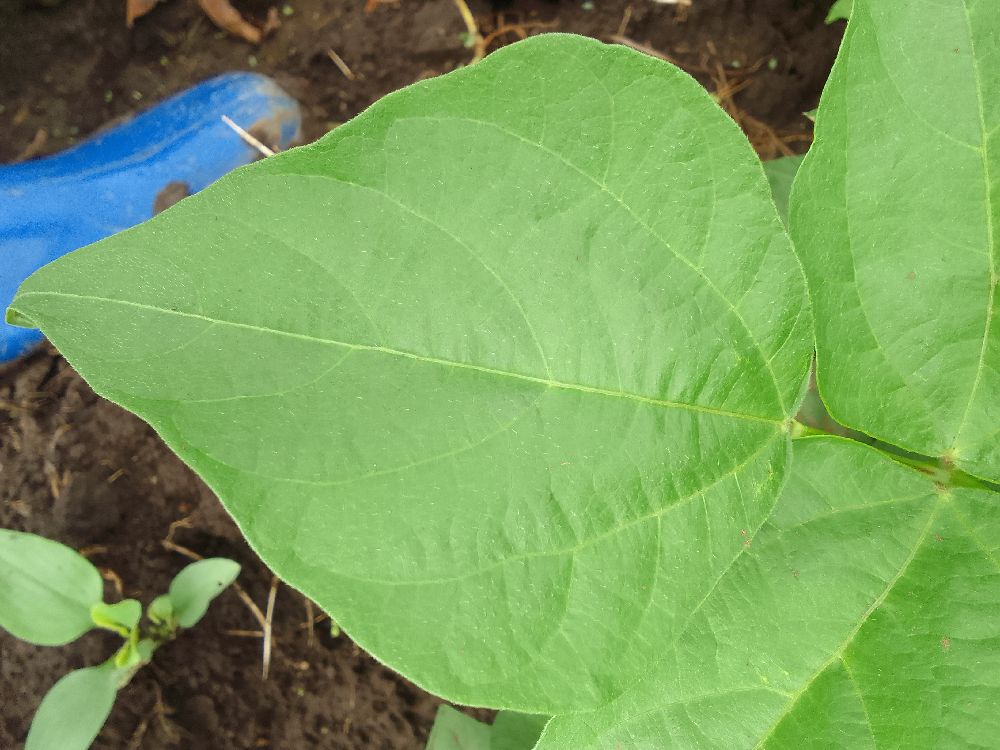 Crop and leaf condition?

common bean, healthy
